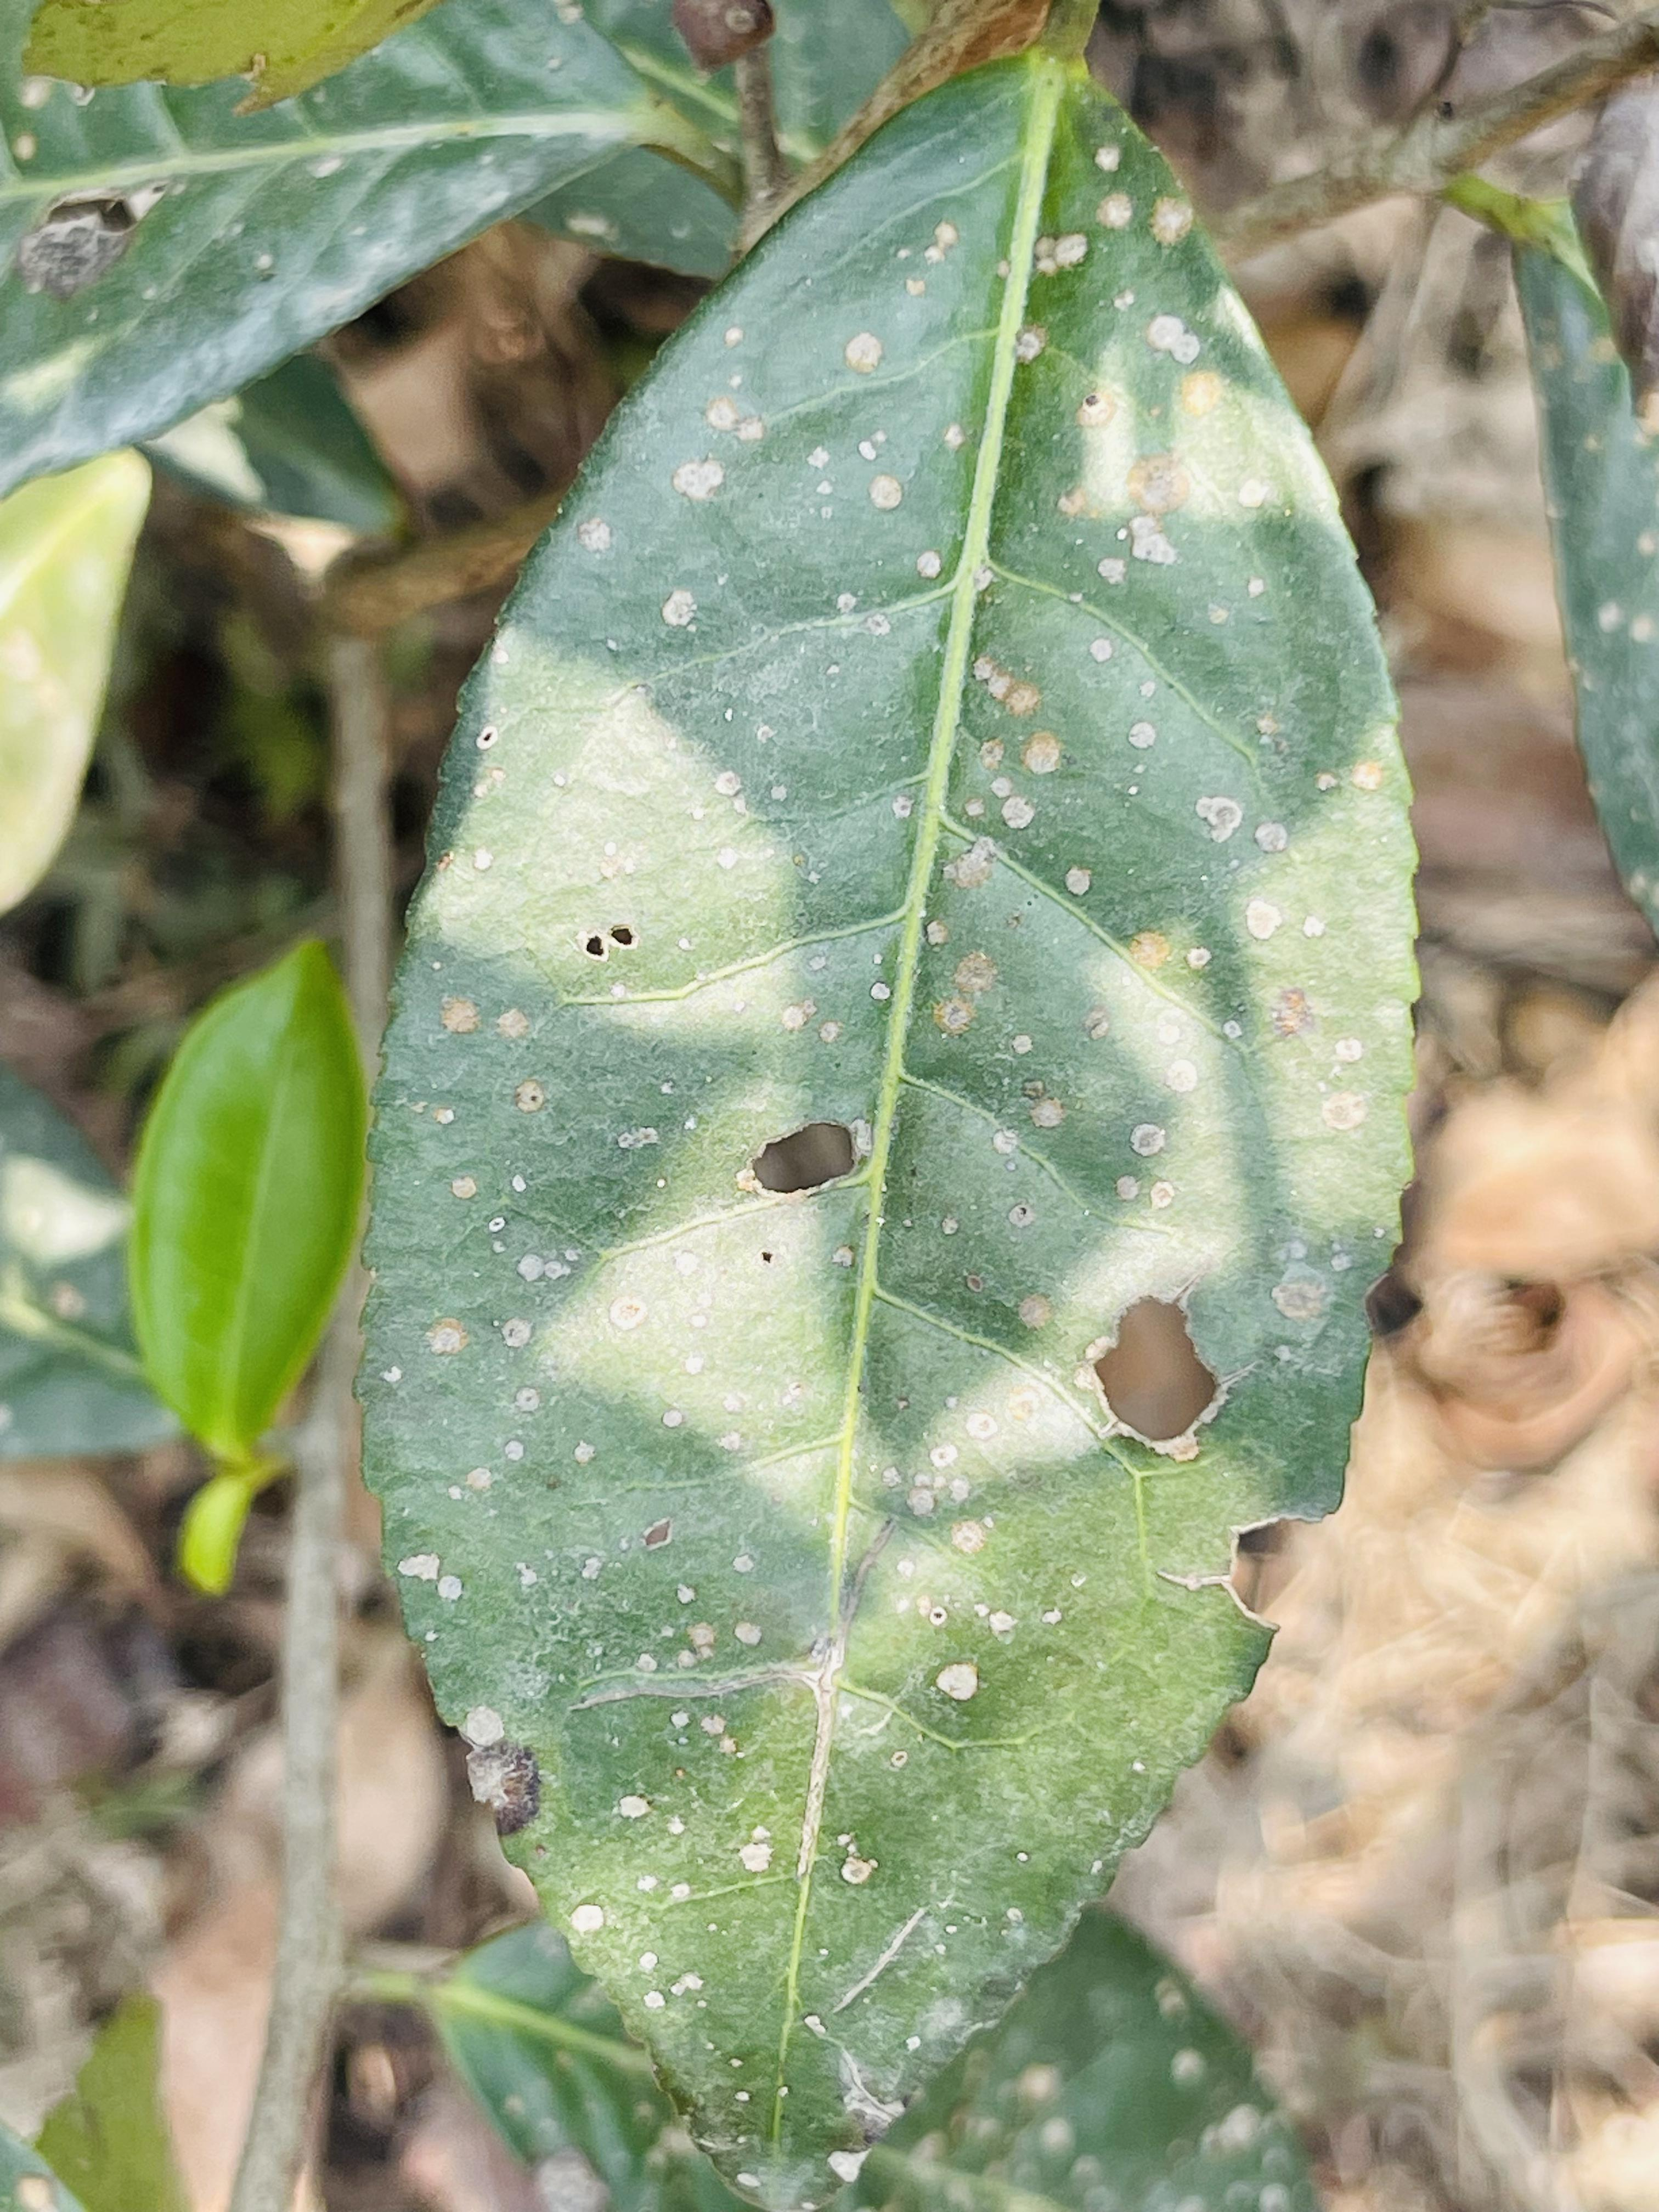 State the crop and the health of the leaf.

tea, red rust
